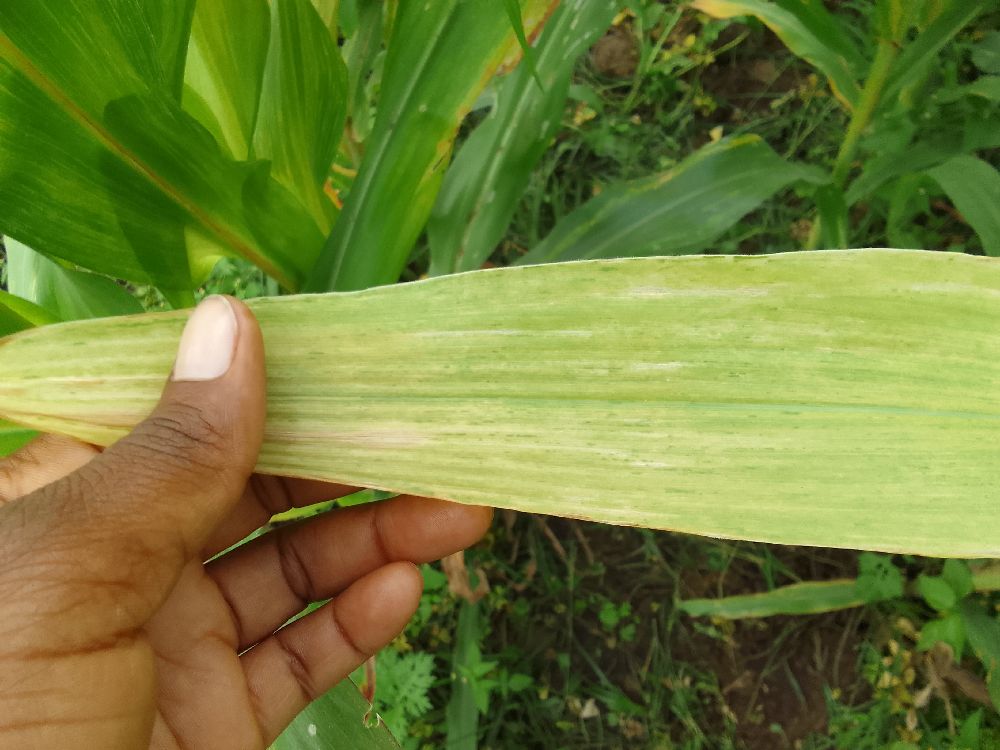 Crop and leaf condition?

maize, maize lethal necrosis
